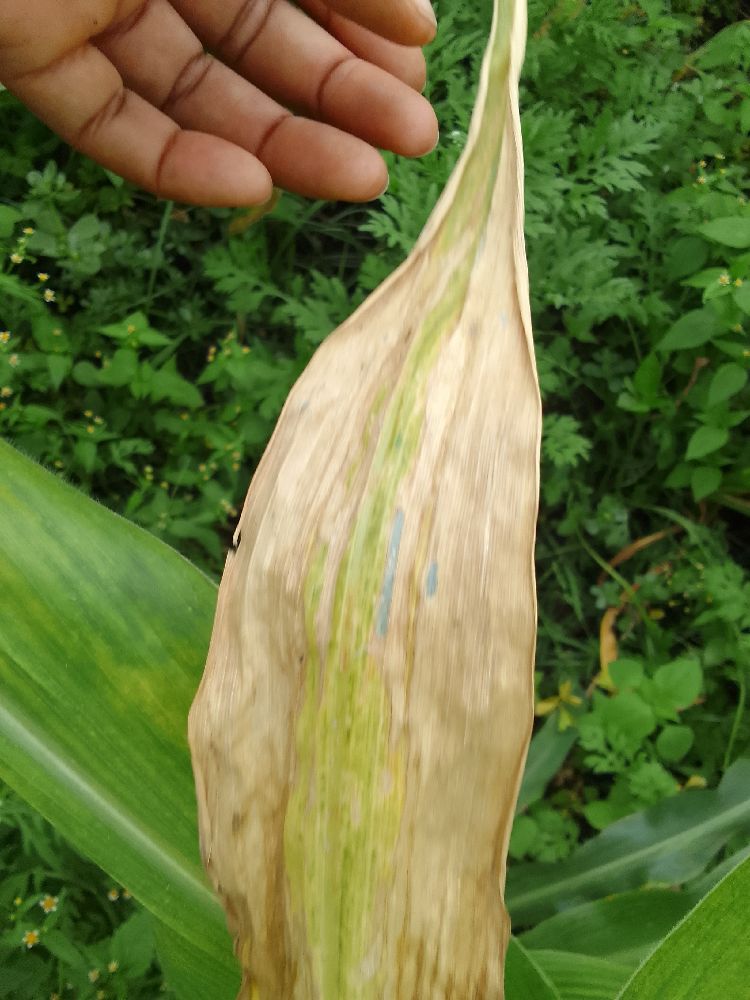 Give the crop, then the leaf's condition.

maize, maize lethal necrosis
